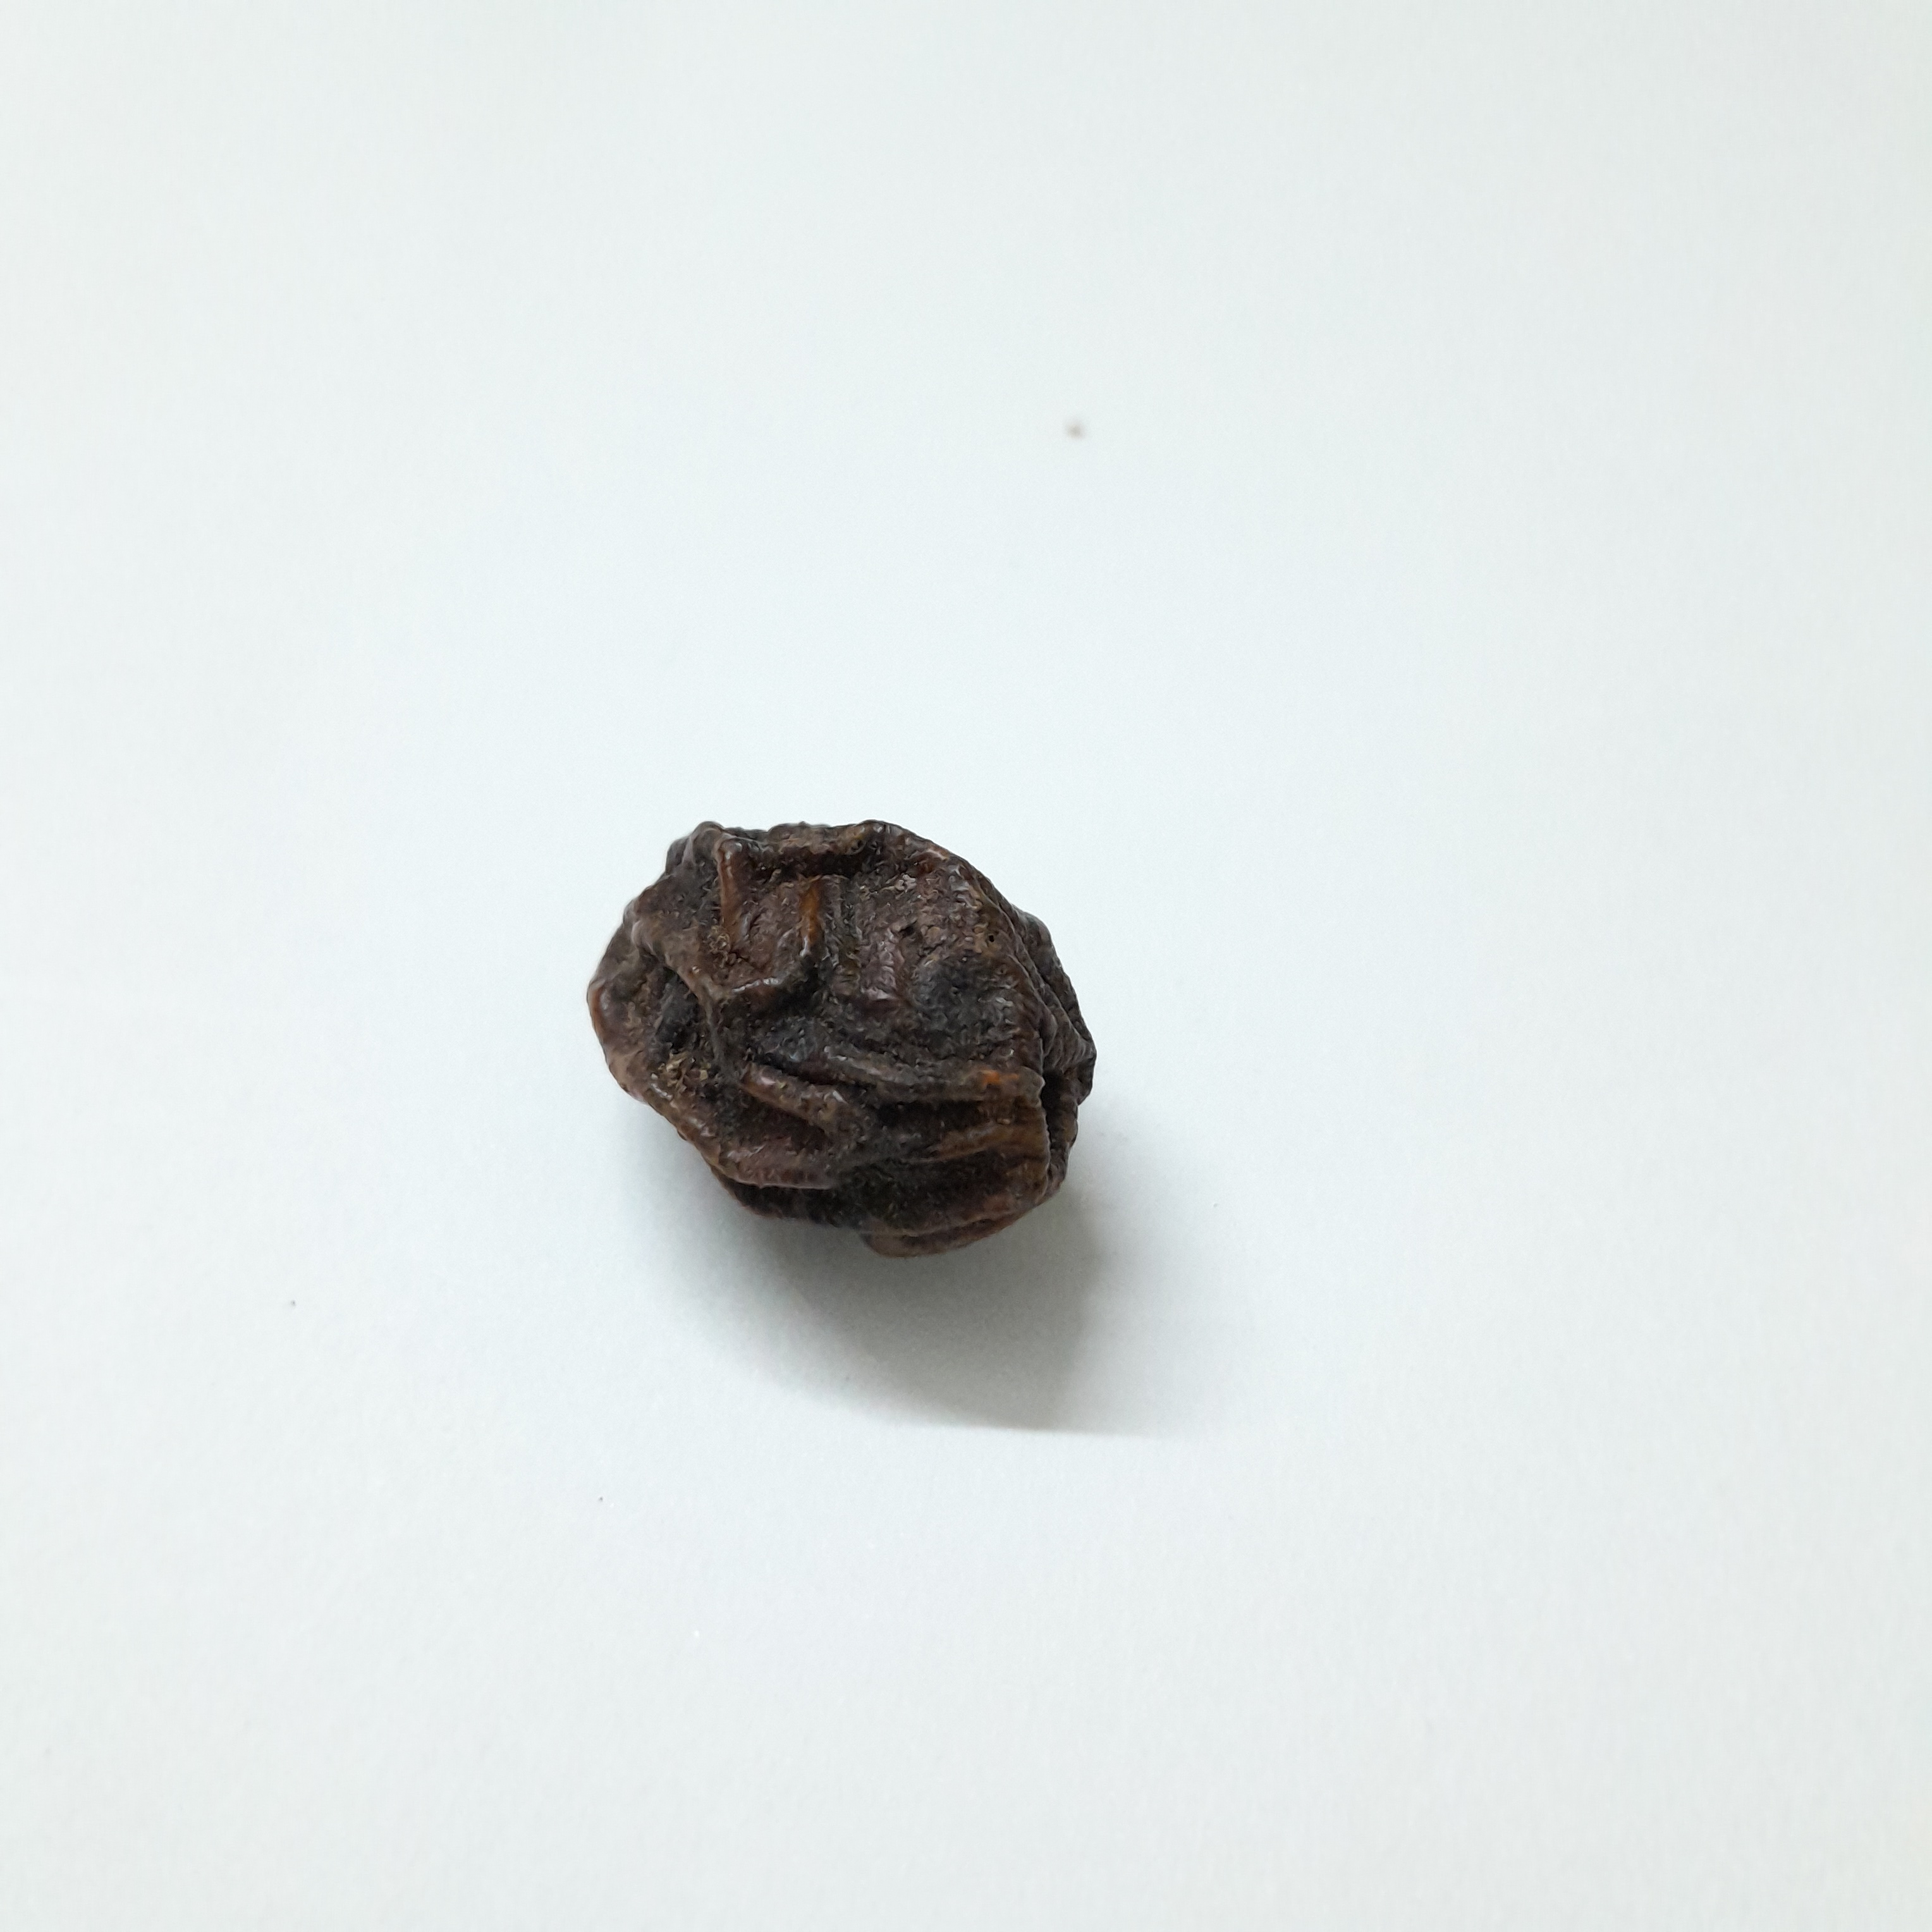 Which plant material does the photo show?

kadukharik
